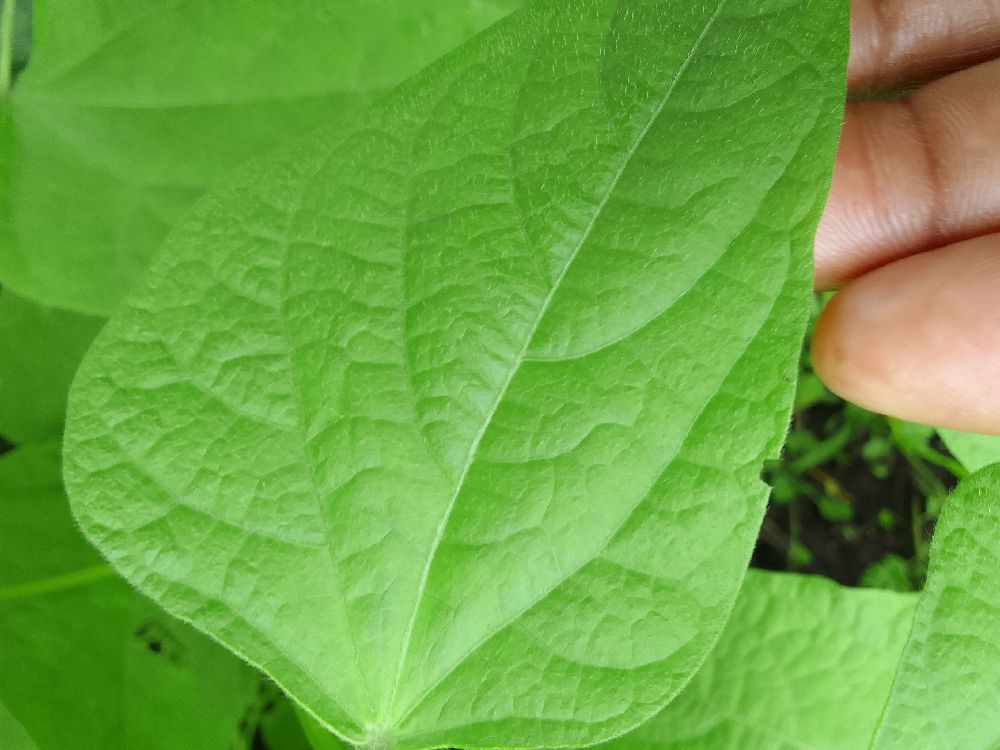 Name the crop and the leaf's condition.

common bean, healthy
